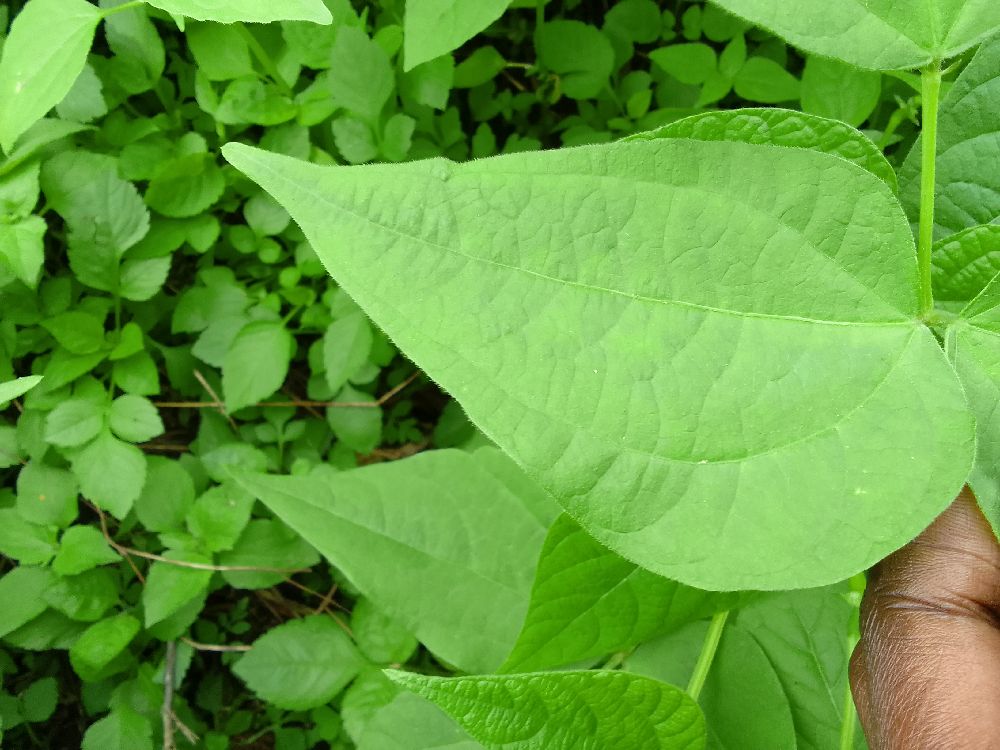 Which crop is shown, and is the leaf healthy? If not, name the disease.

common bean, healthy
